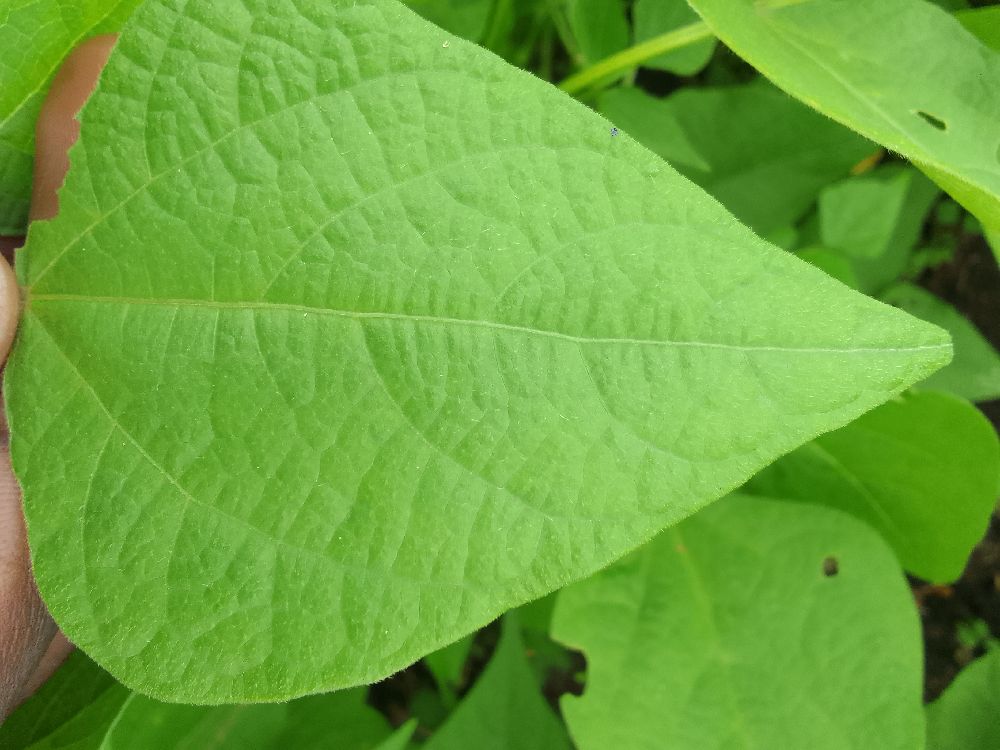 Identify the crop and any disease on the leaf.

common bean, healthy
